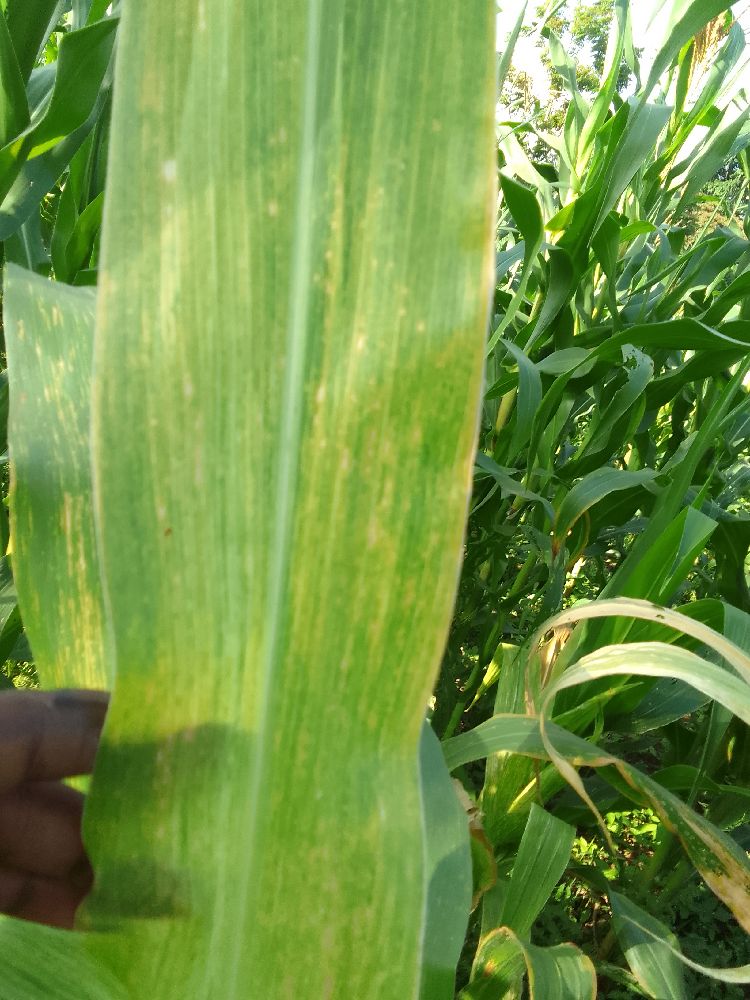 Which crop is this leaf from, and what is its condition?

maize, maize lethal necrosis
